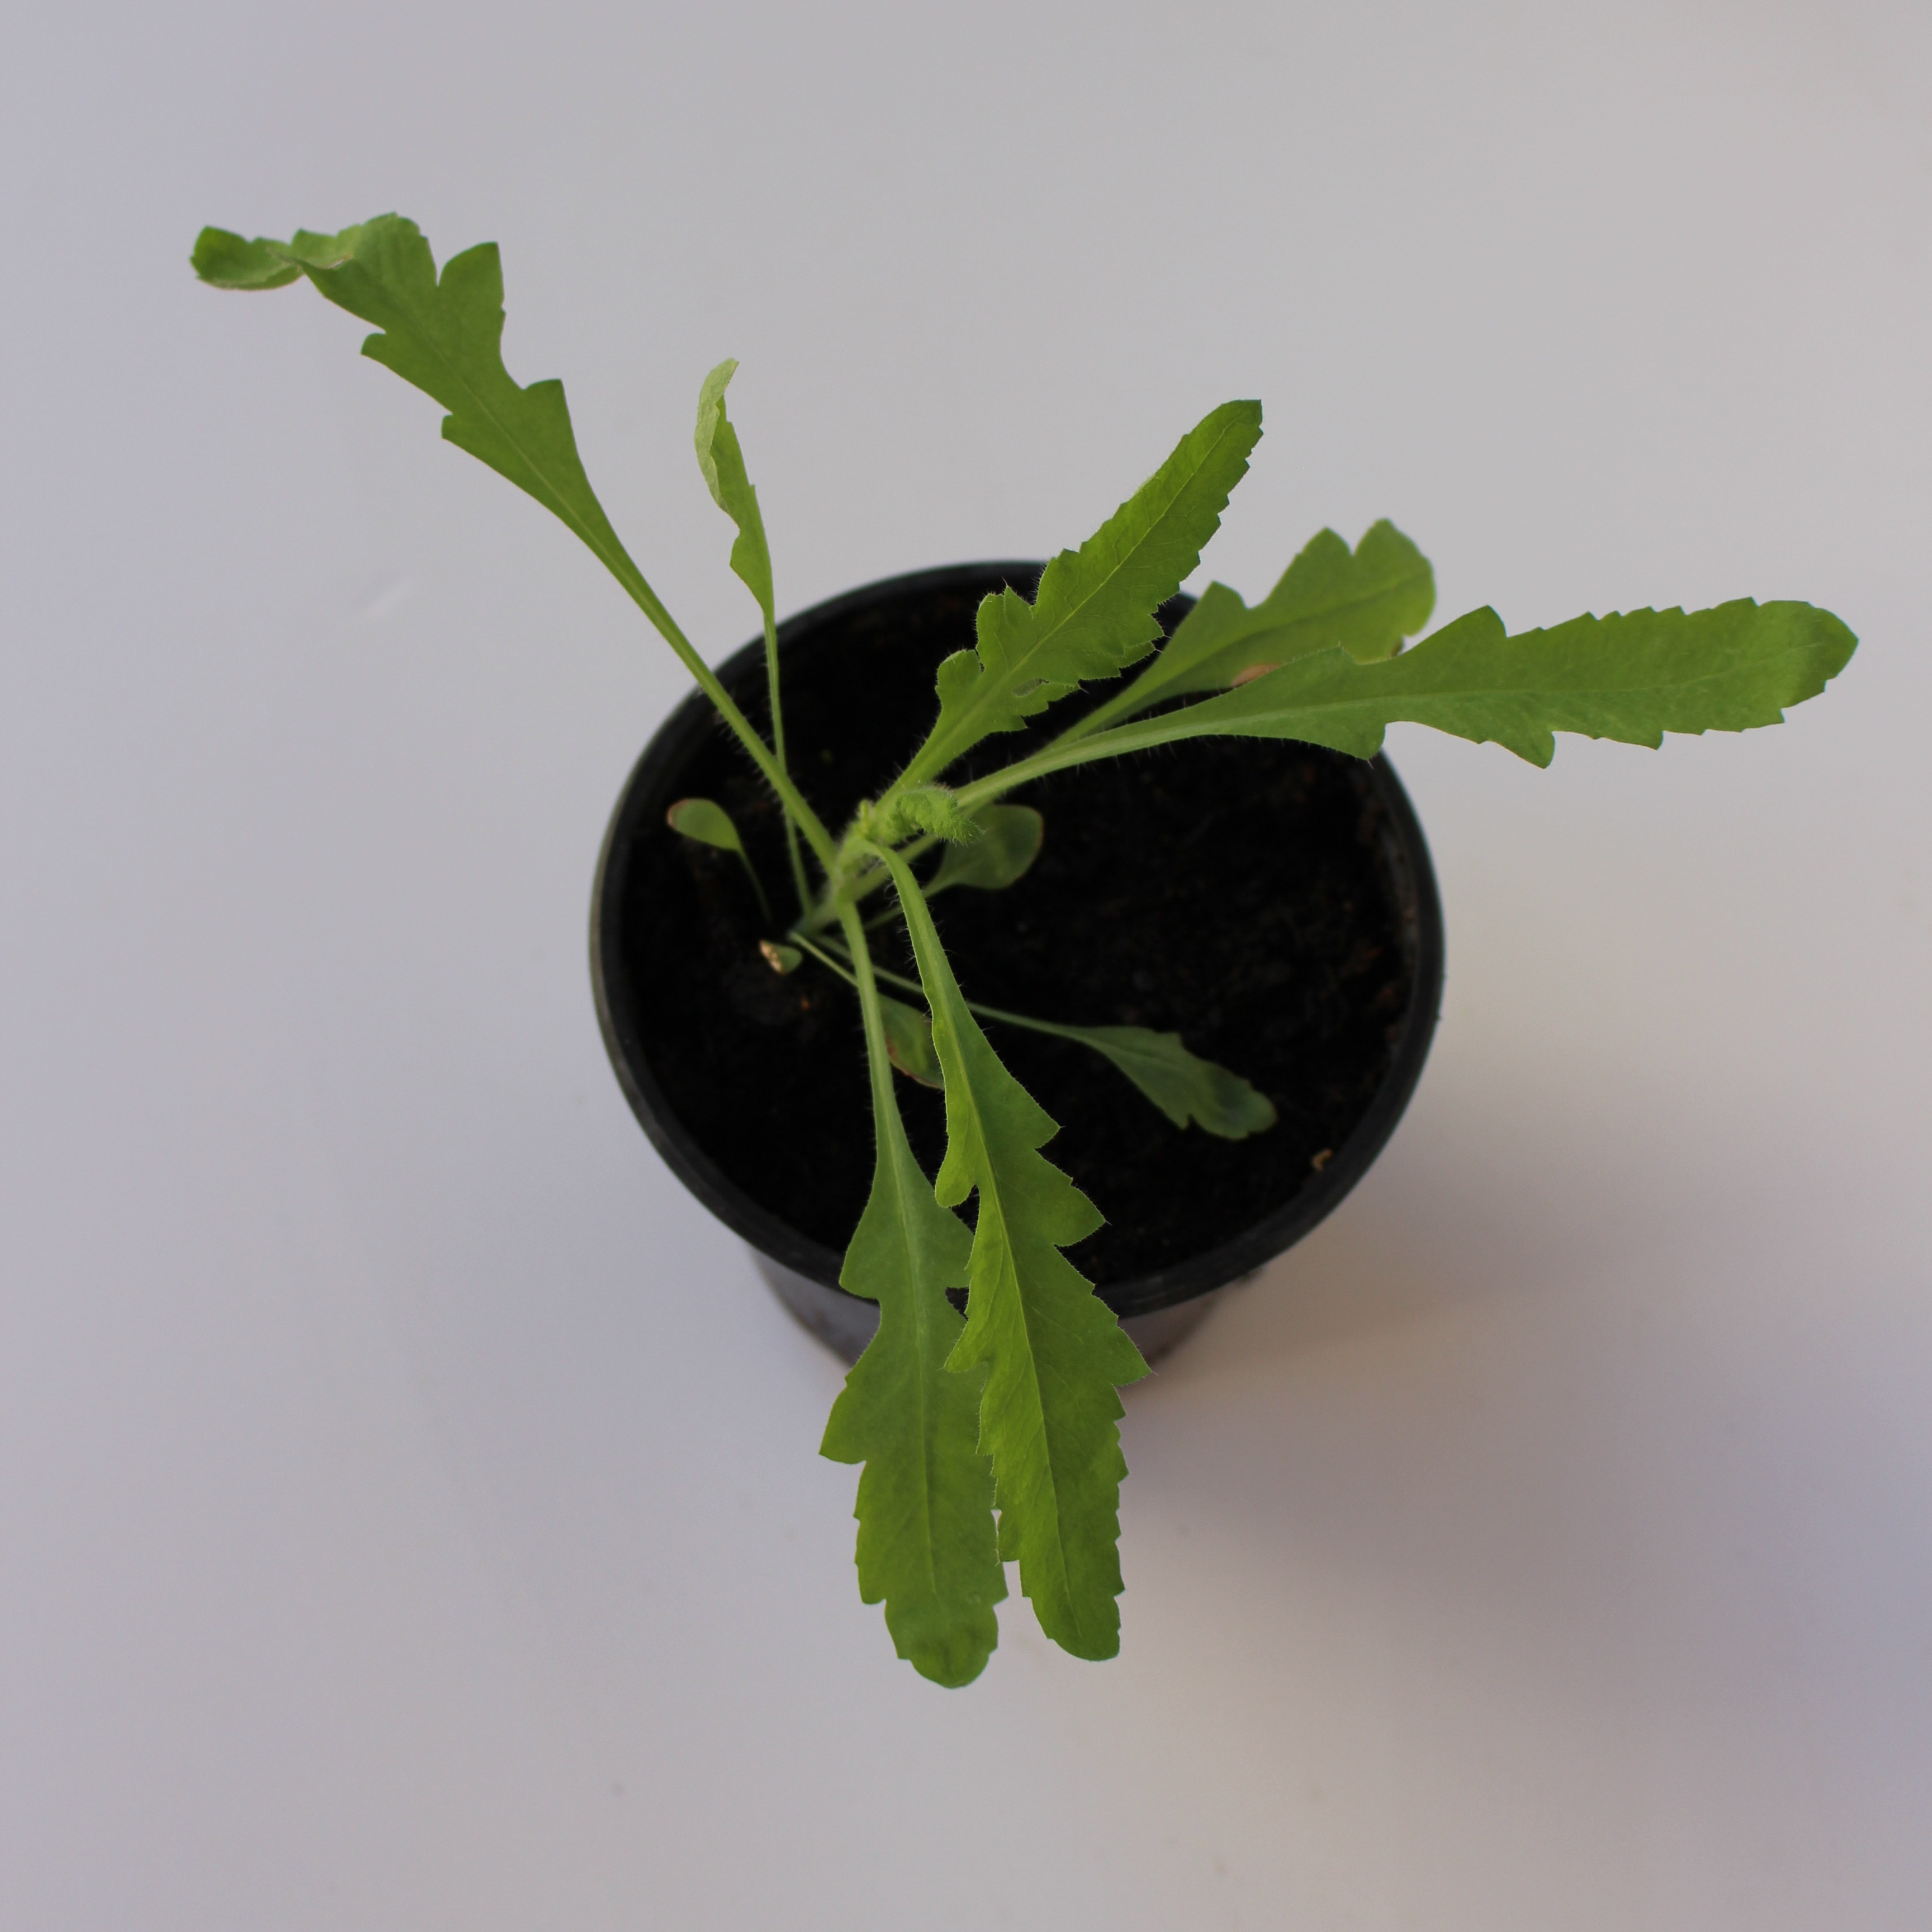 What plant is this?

Papaver rhoeas
